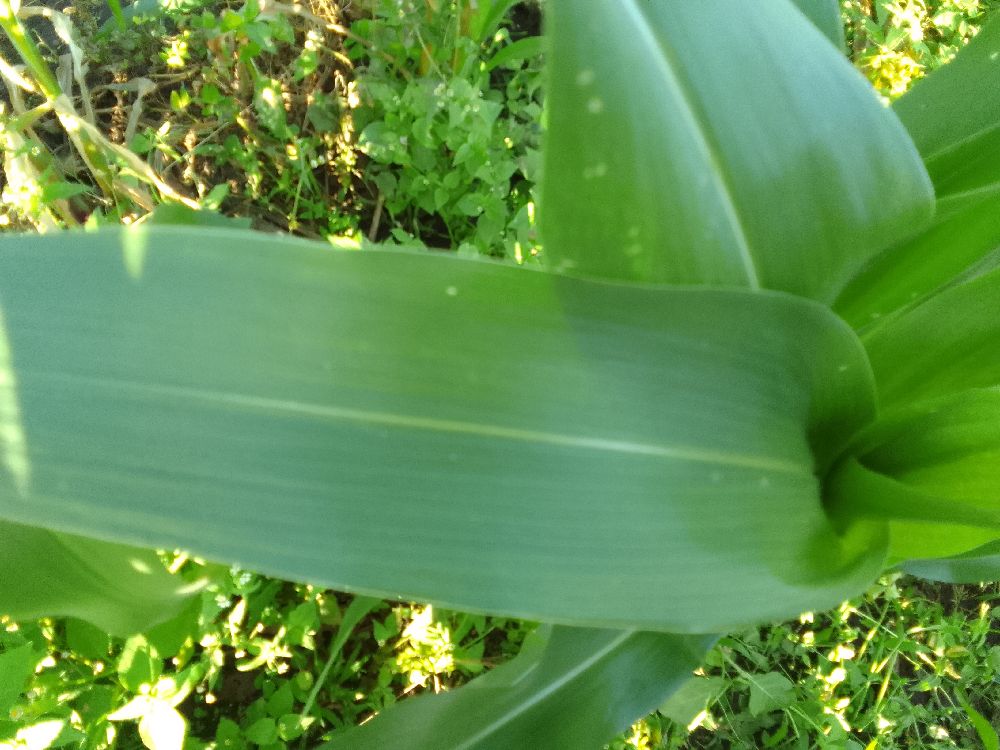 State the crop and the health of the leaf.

maize, healthy
